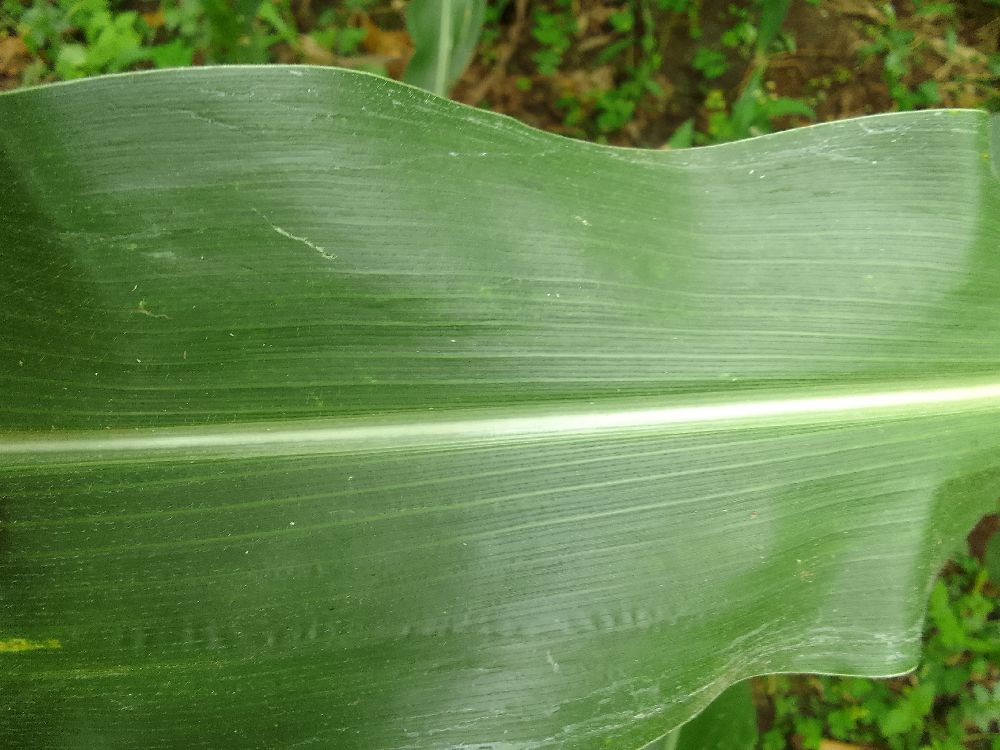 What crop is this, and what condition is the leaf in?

maize, healthy
